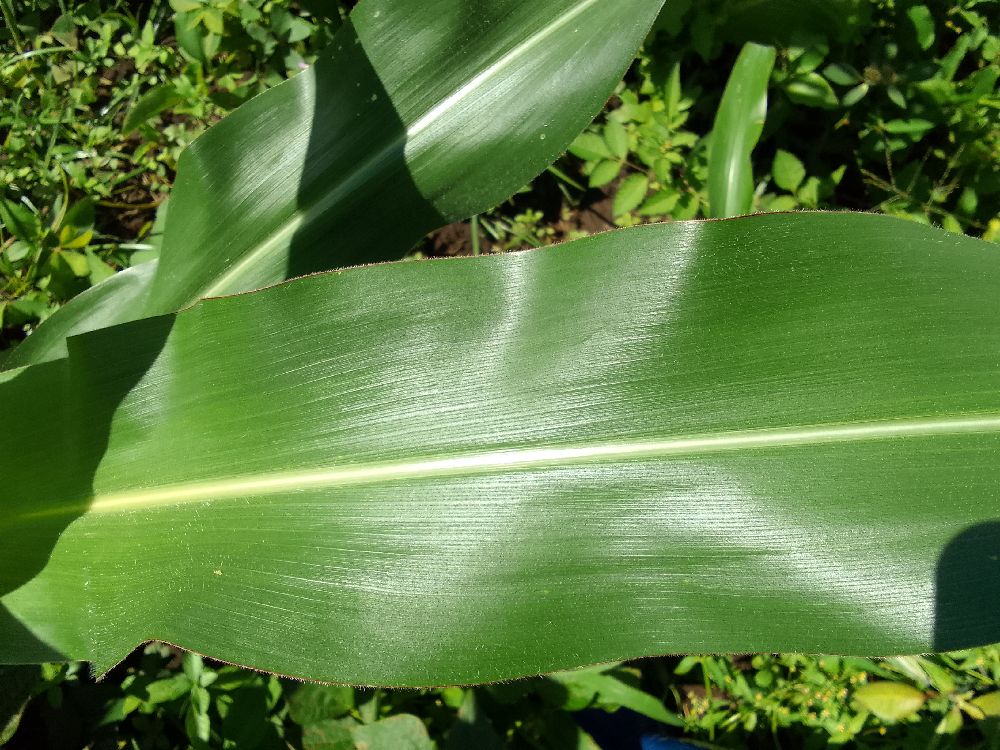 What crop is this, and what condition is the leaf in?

maize, healthy
